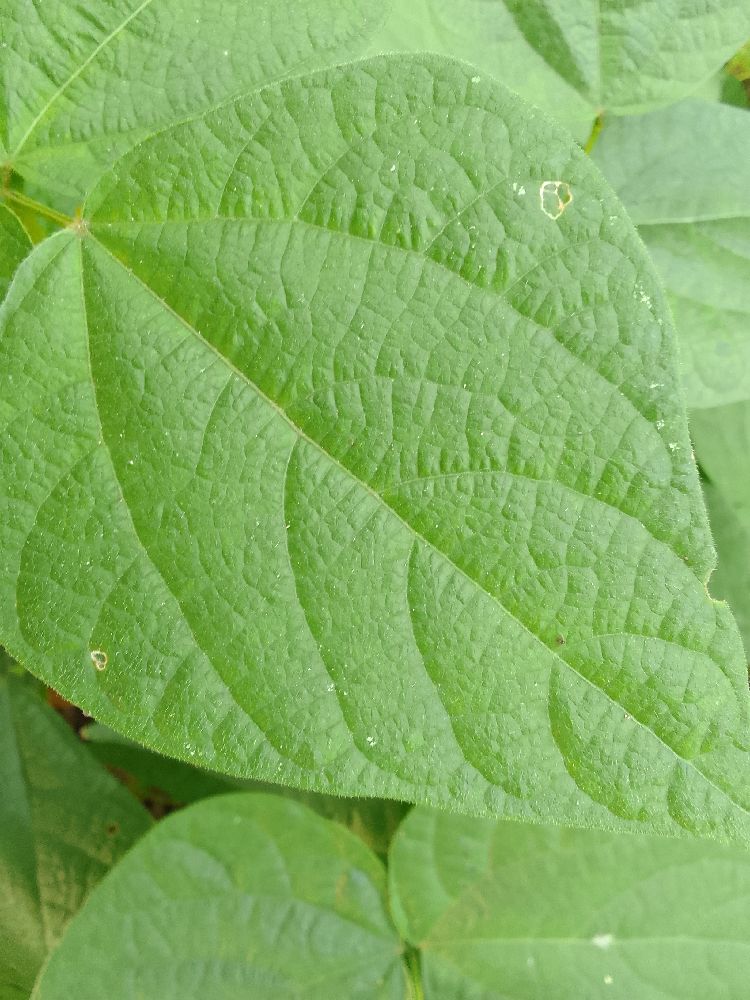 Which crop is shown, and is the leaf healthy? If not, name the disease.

common bean, healthy
